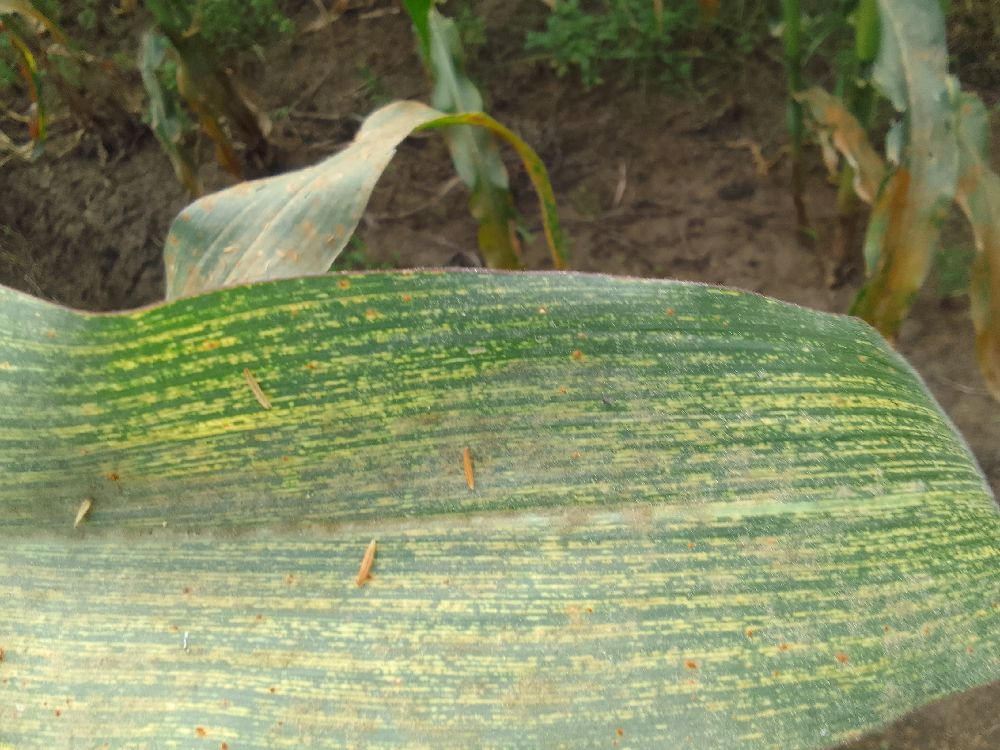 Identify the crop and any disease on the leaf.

maize, maize streak virus
